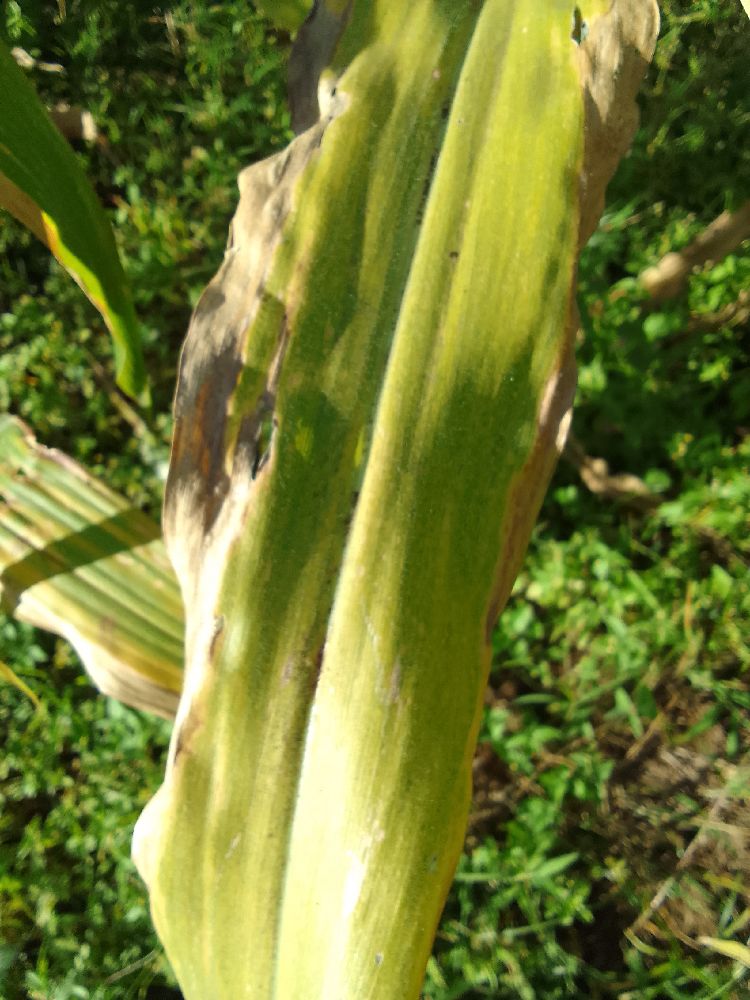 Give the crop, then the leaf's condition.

maize, maize lethal necrosis
